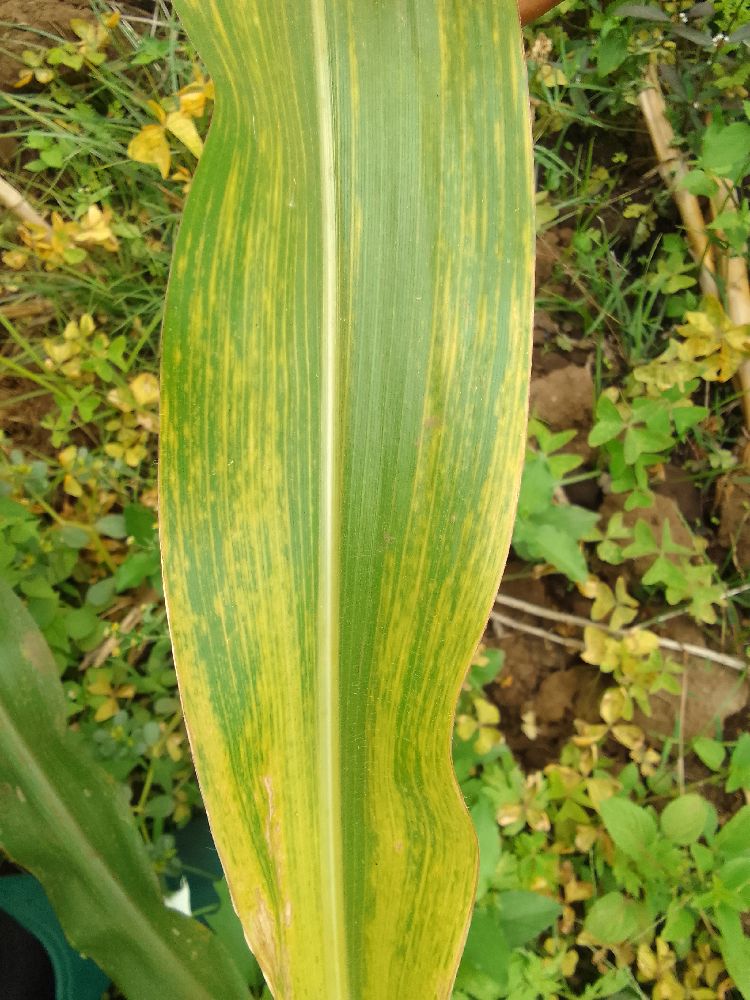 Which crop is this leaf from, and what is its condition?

maize, maize lethal necrosis
